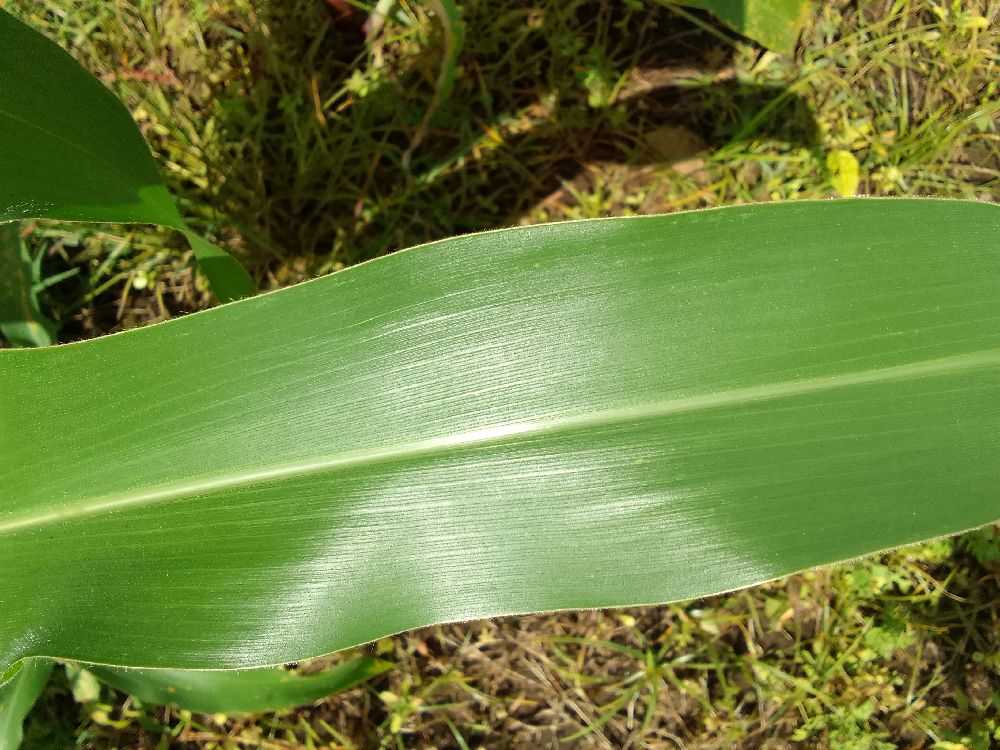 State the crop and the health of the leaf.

maize, healthy
